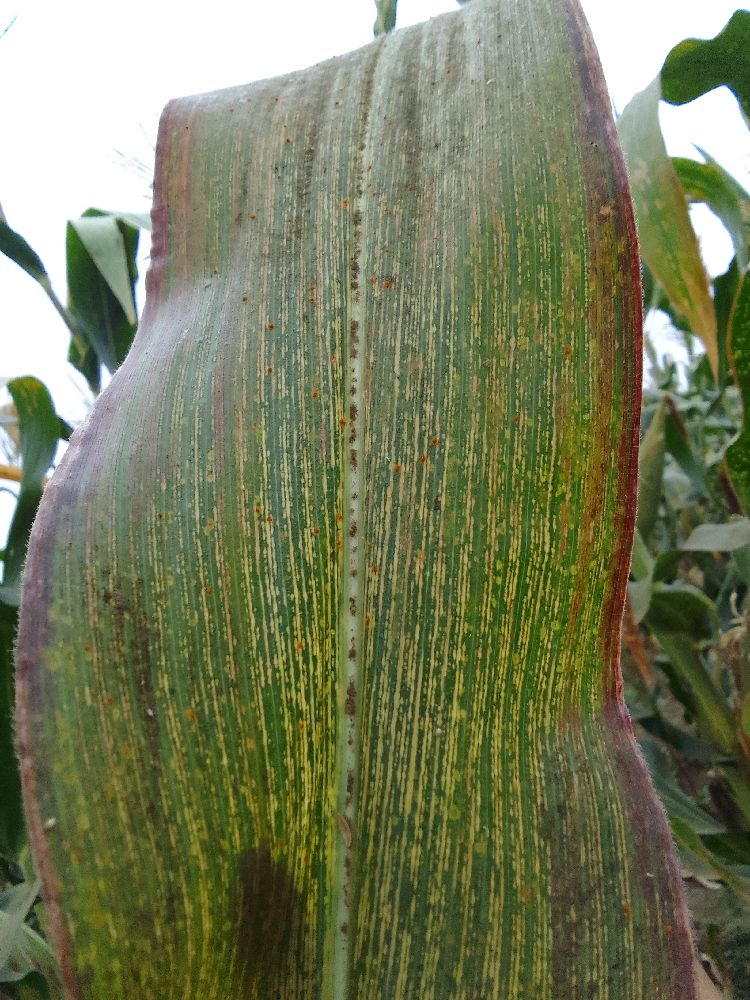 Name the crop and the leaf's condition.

maize, maize streak virus
